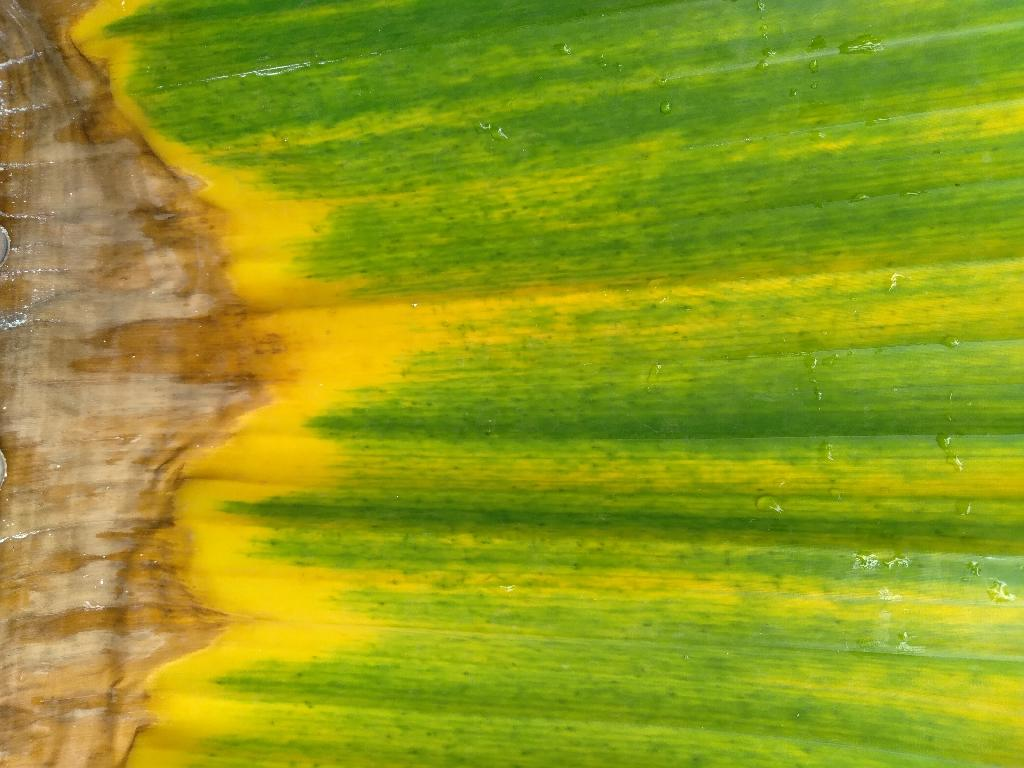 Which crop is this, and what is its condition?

banana, fusarium wilt race 1
